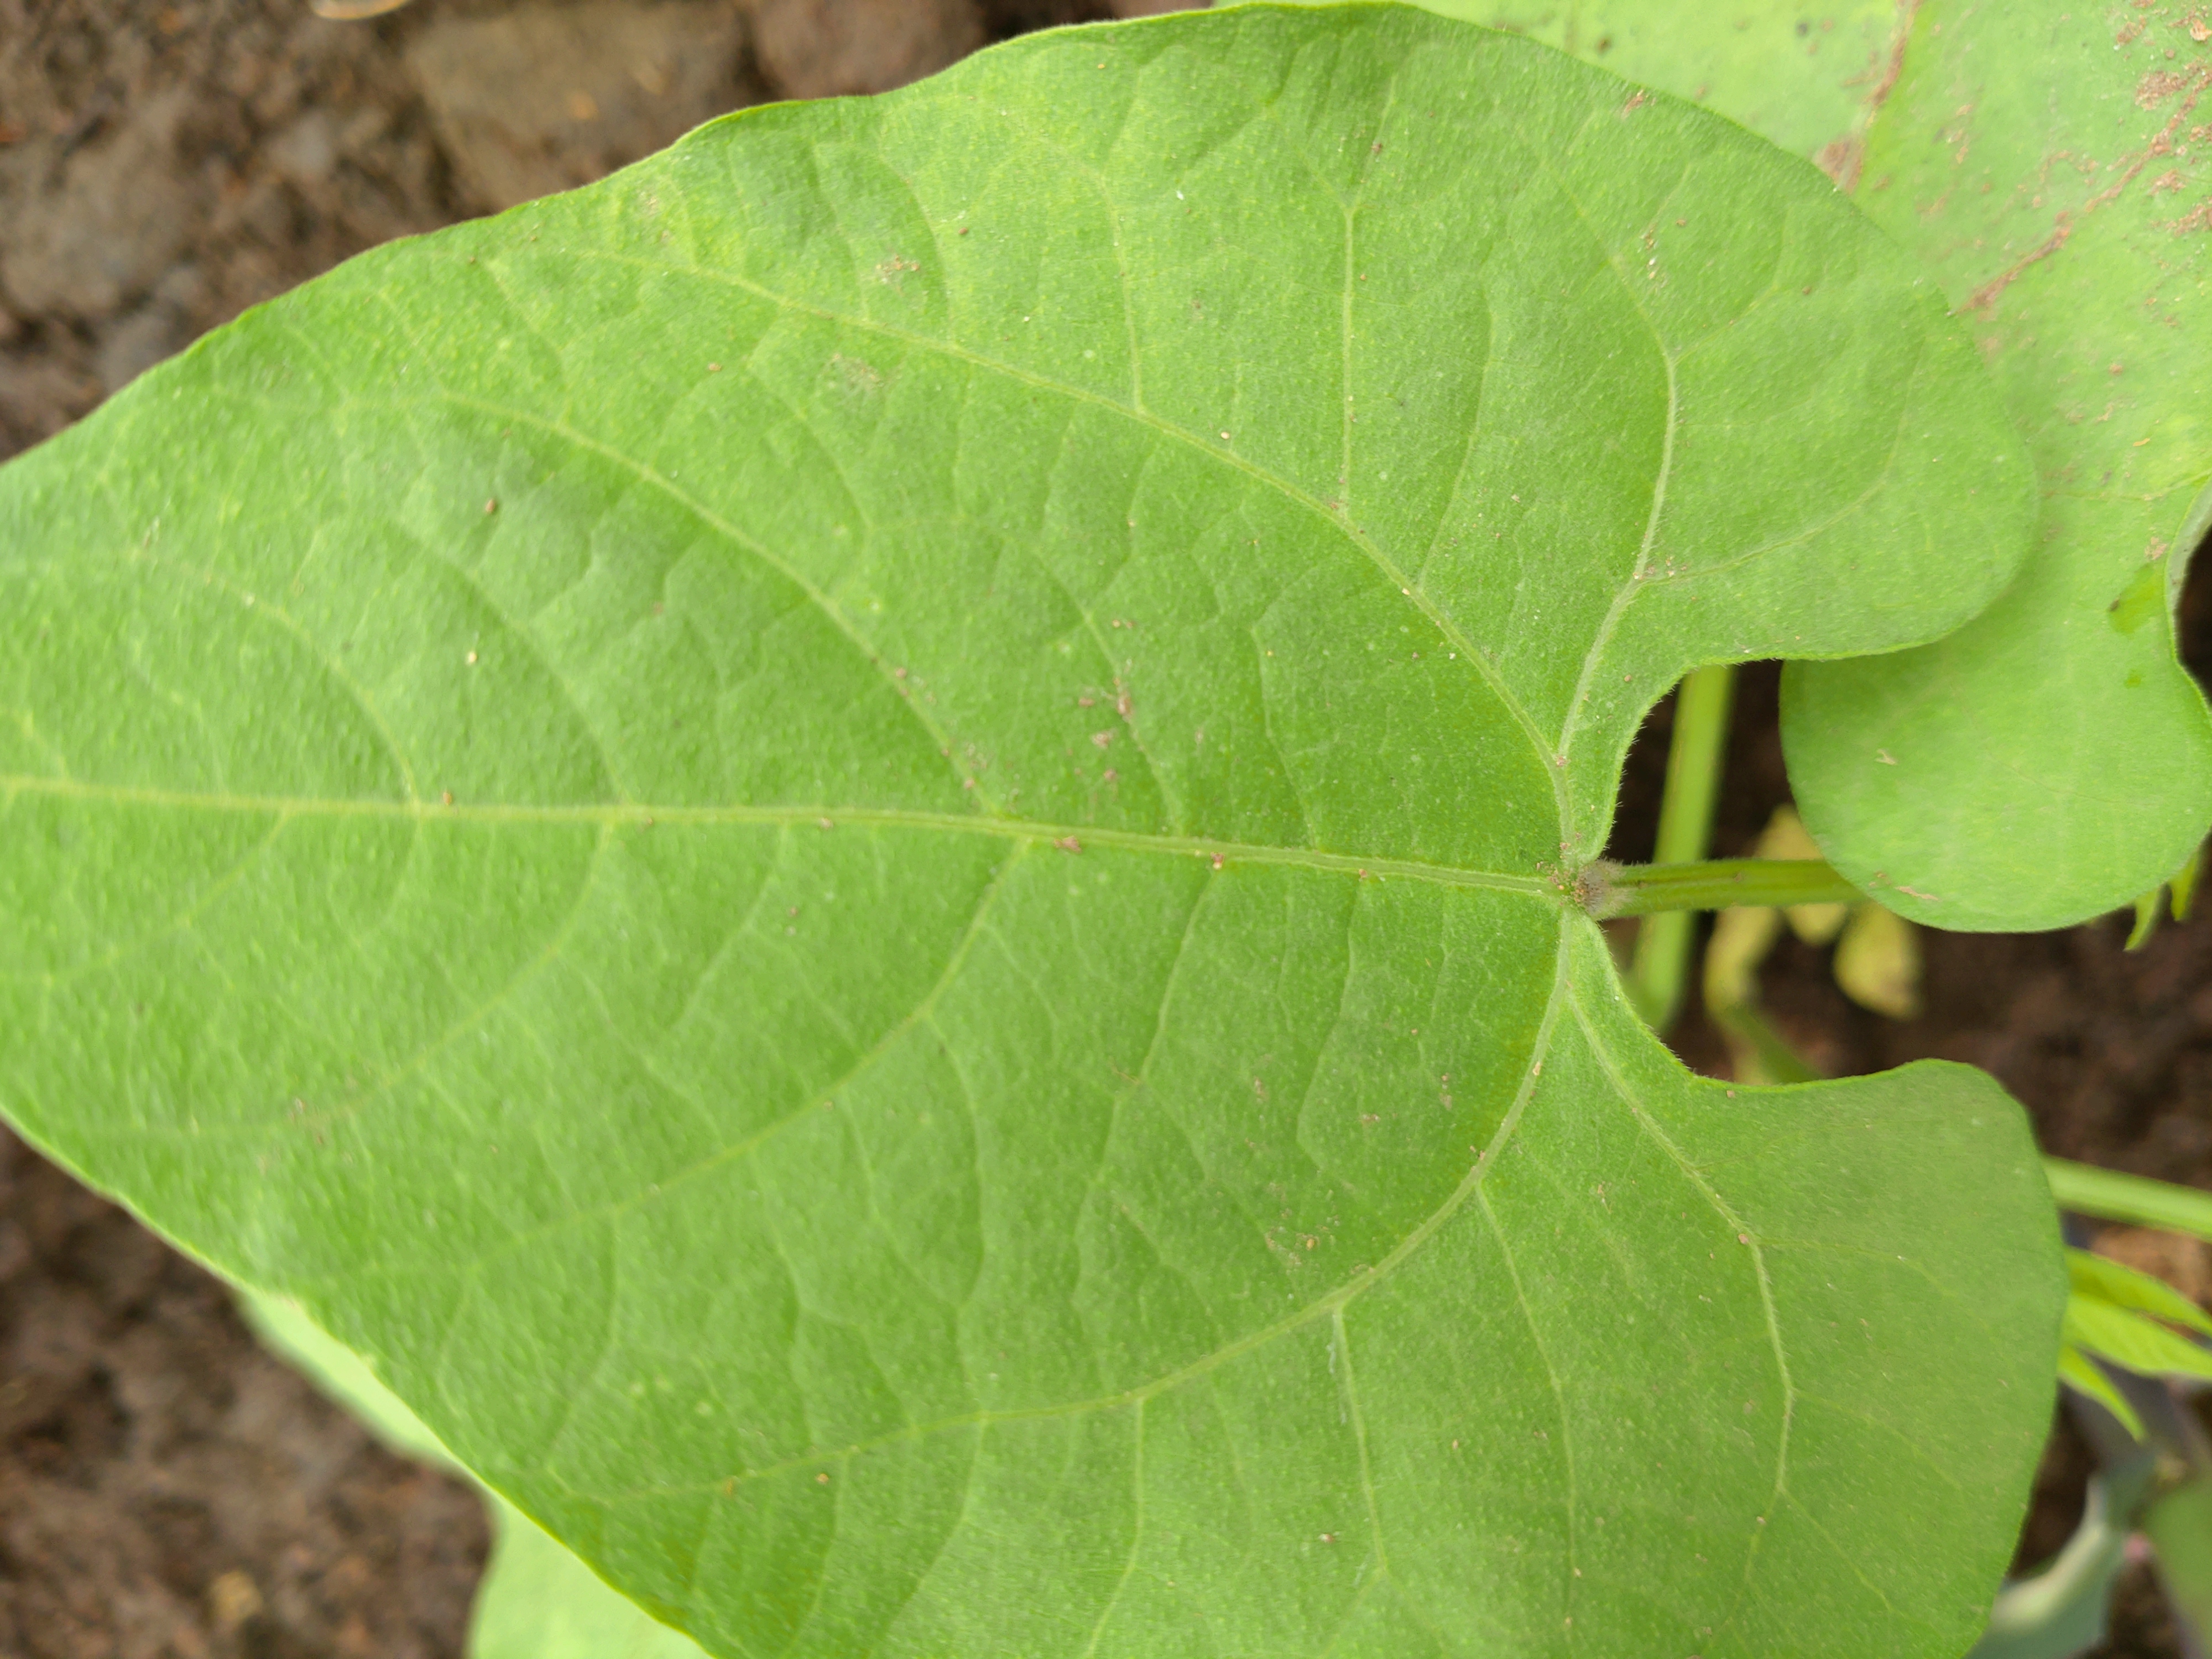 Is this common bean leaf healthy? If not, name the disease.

healthy
